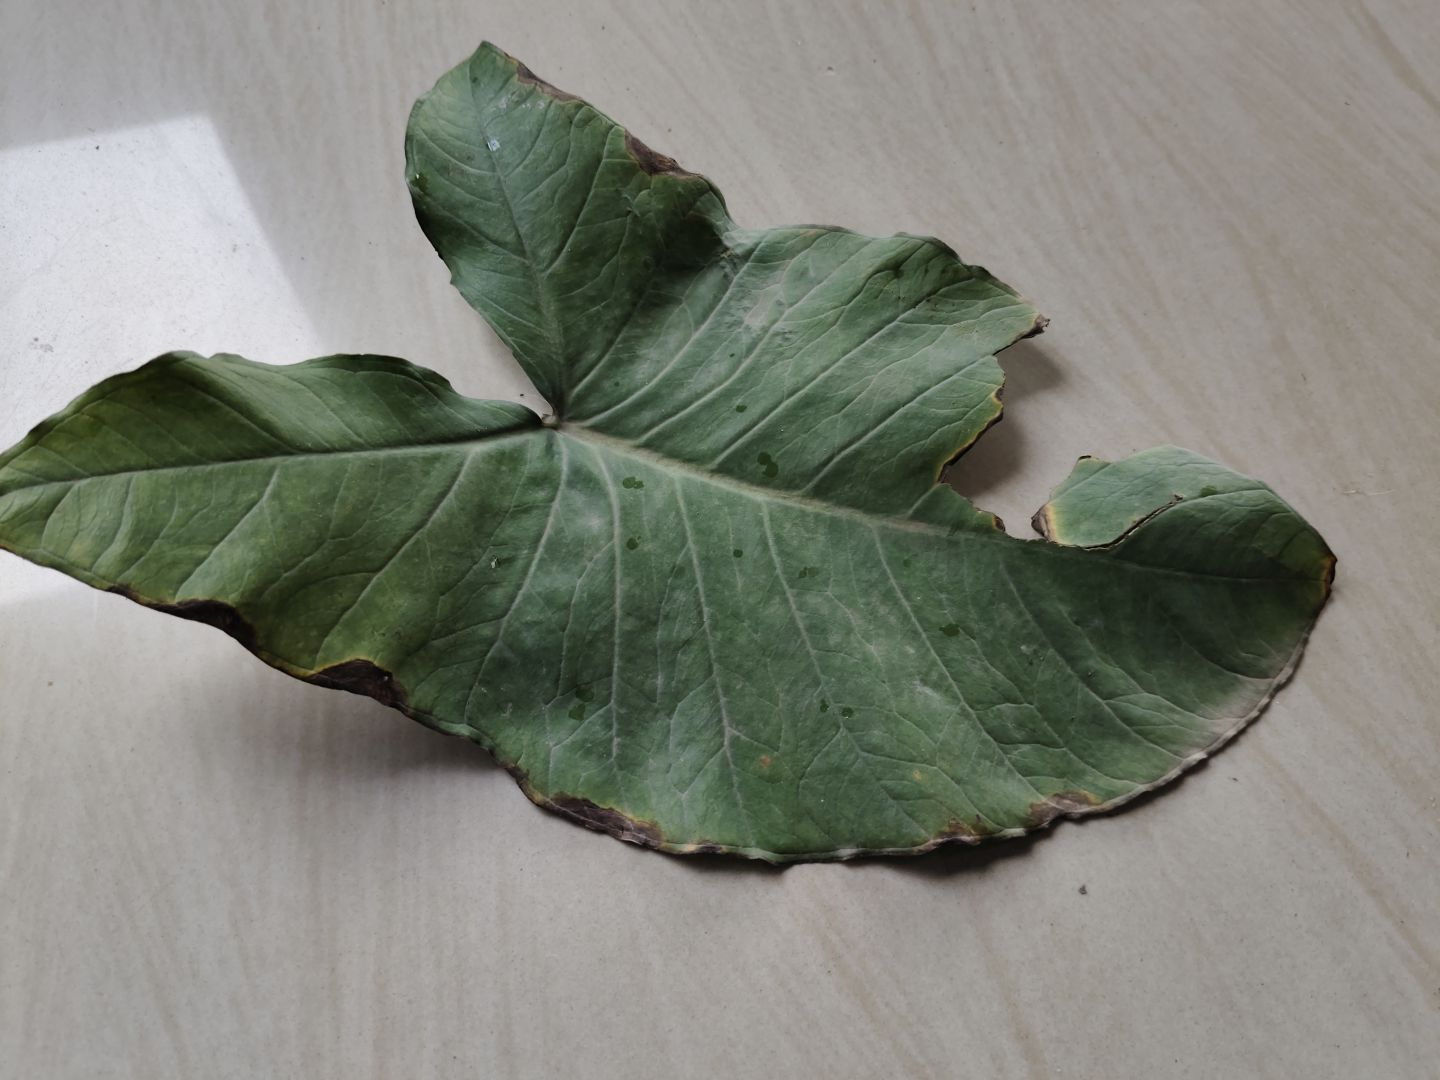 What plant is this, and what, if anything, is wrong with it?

taro, leaf blight
